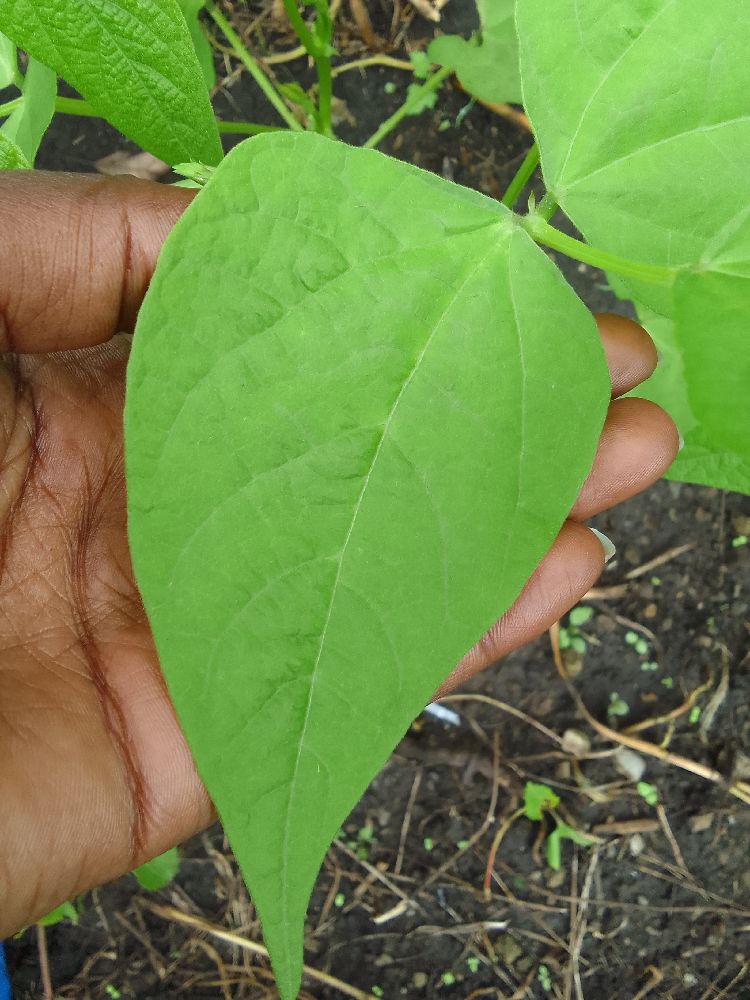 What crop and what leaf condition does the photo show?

common bean, healthy
